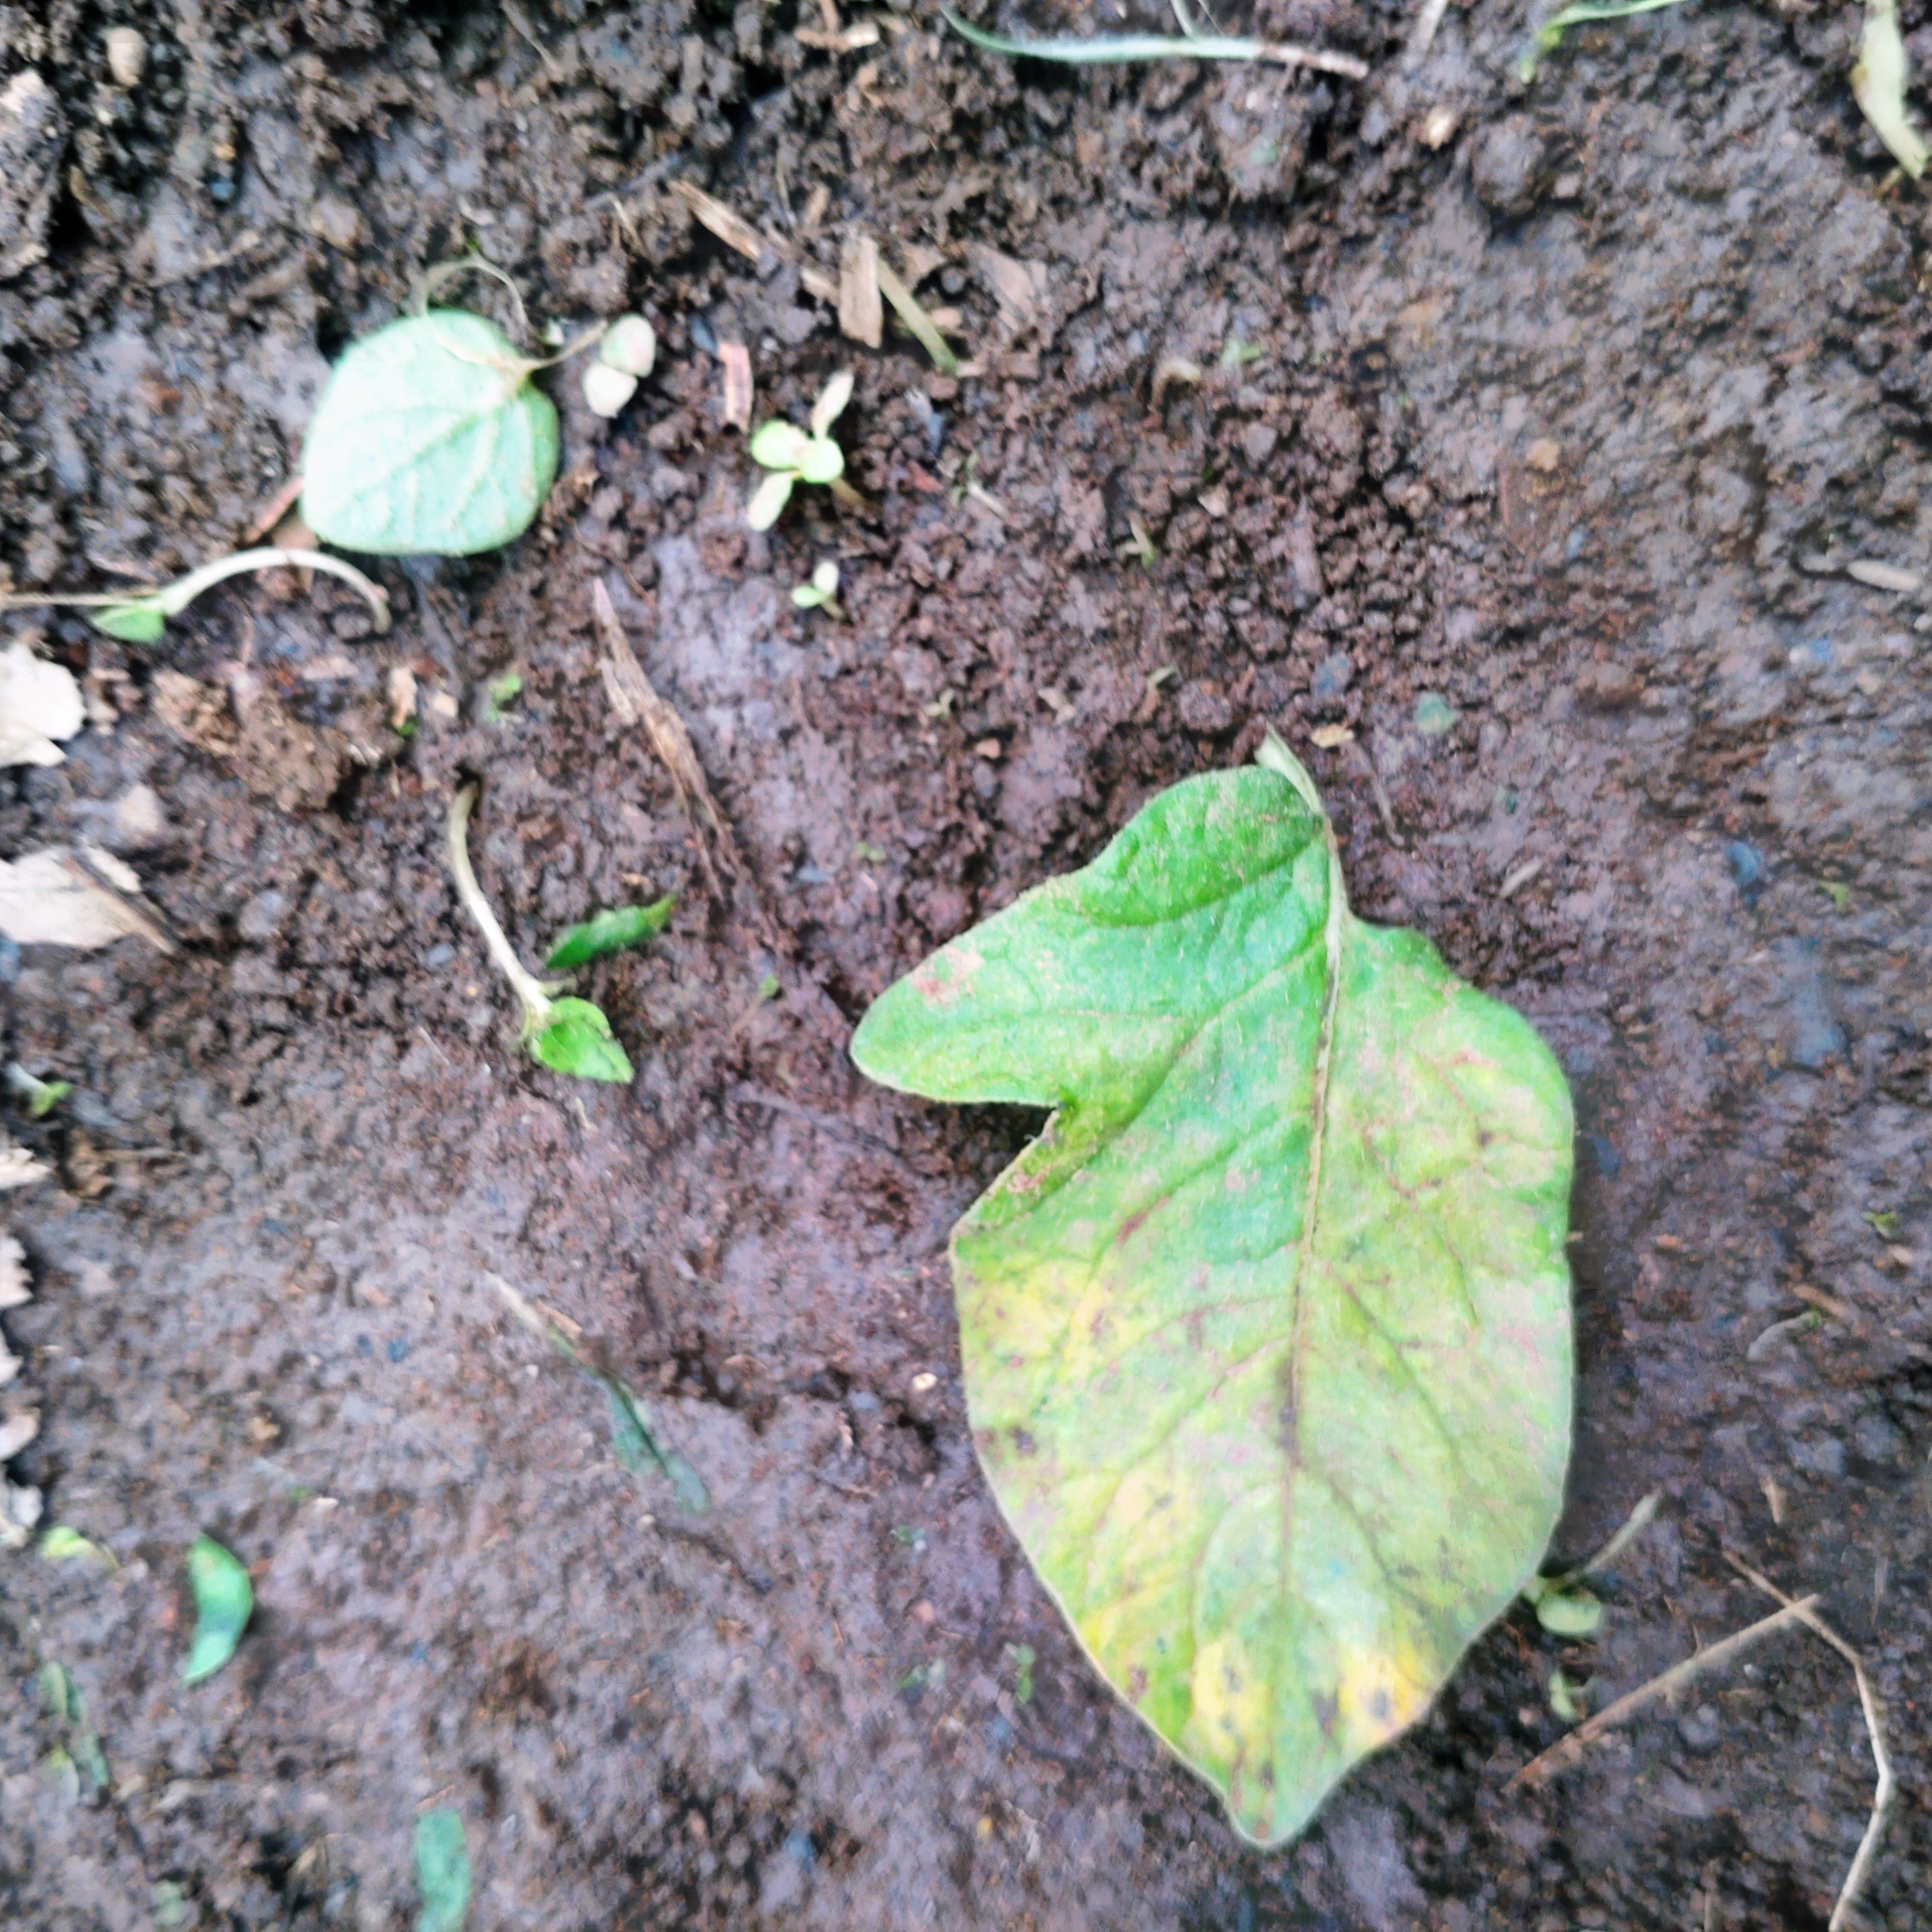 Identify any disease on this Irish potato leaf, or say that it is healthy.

late blight
